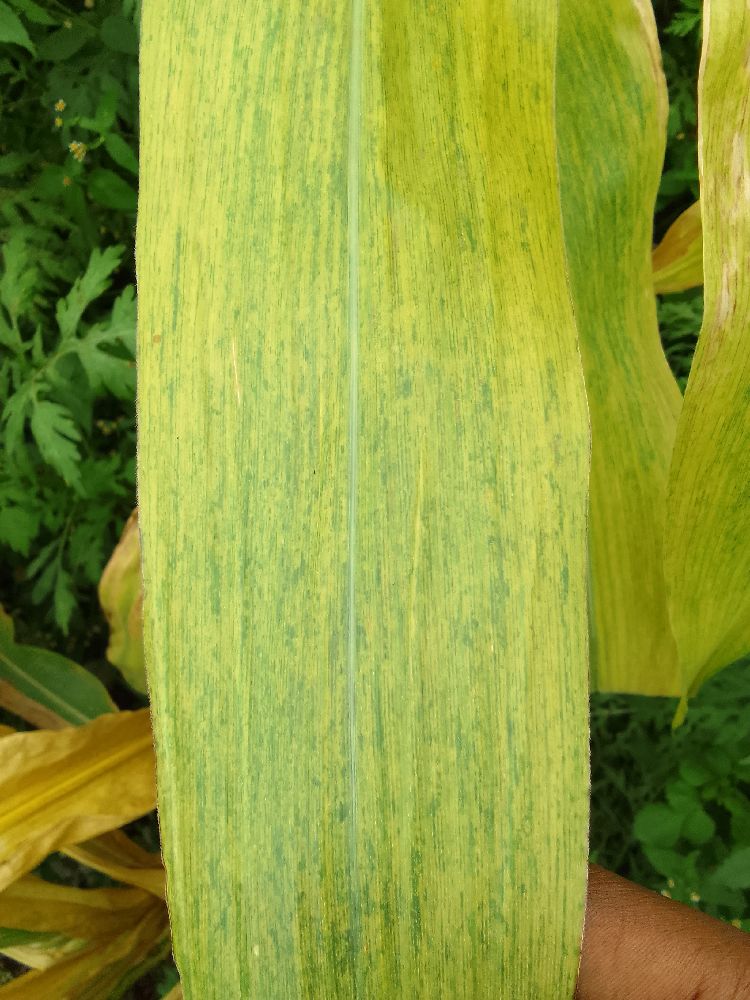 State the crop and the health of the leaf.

maize, maize lethal necrosis
